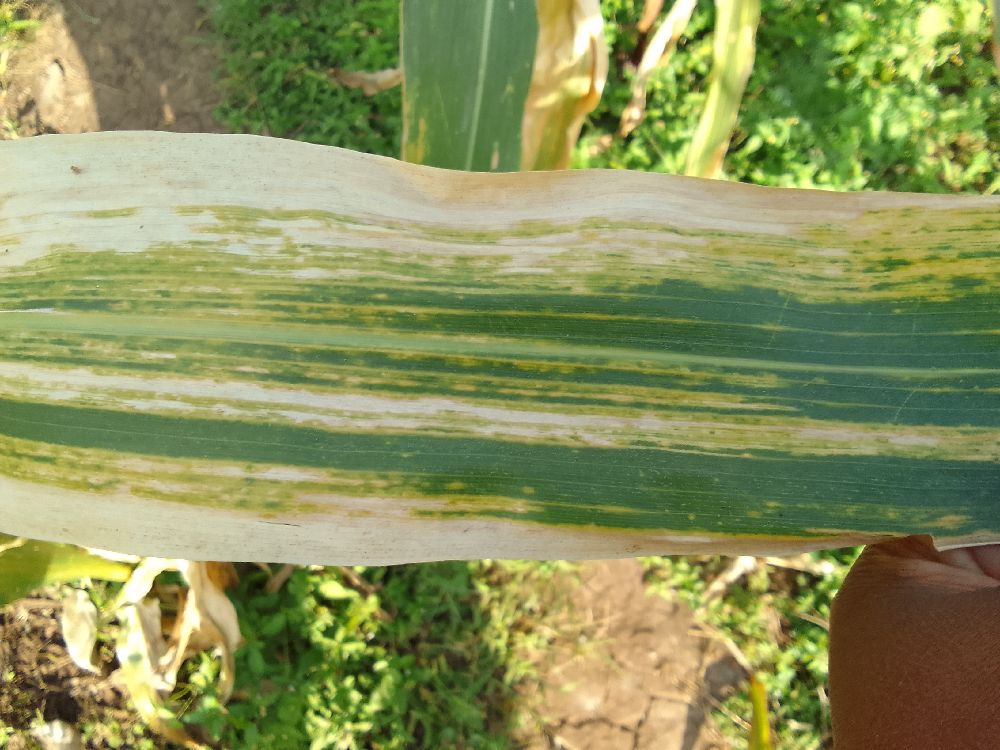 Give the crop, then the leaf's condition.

maize, maize lethal necrosis
